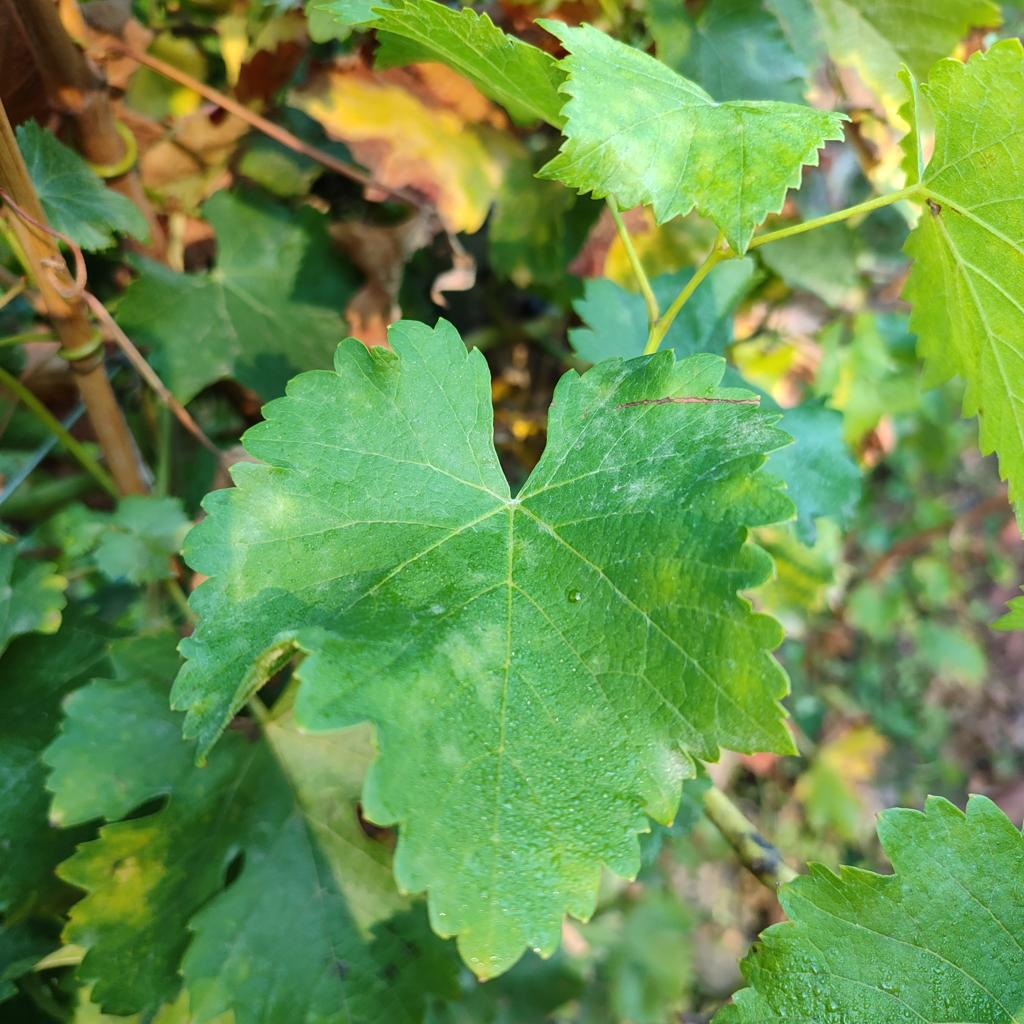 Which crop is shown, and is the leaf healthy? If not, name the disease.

grapevine, powdery mildew
